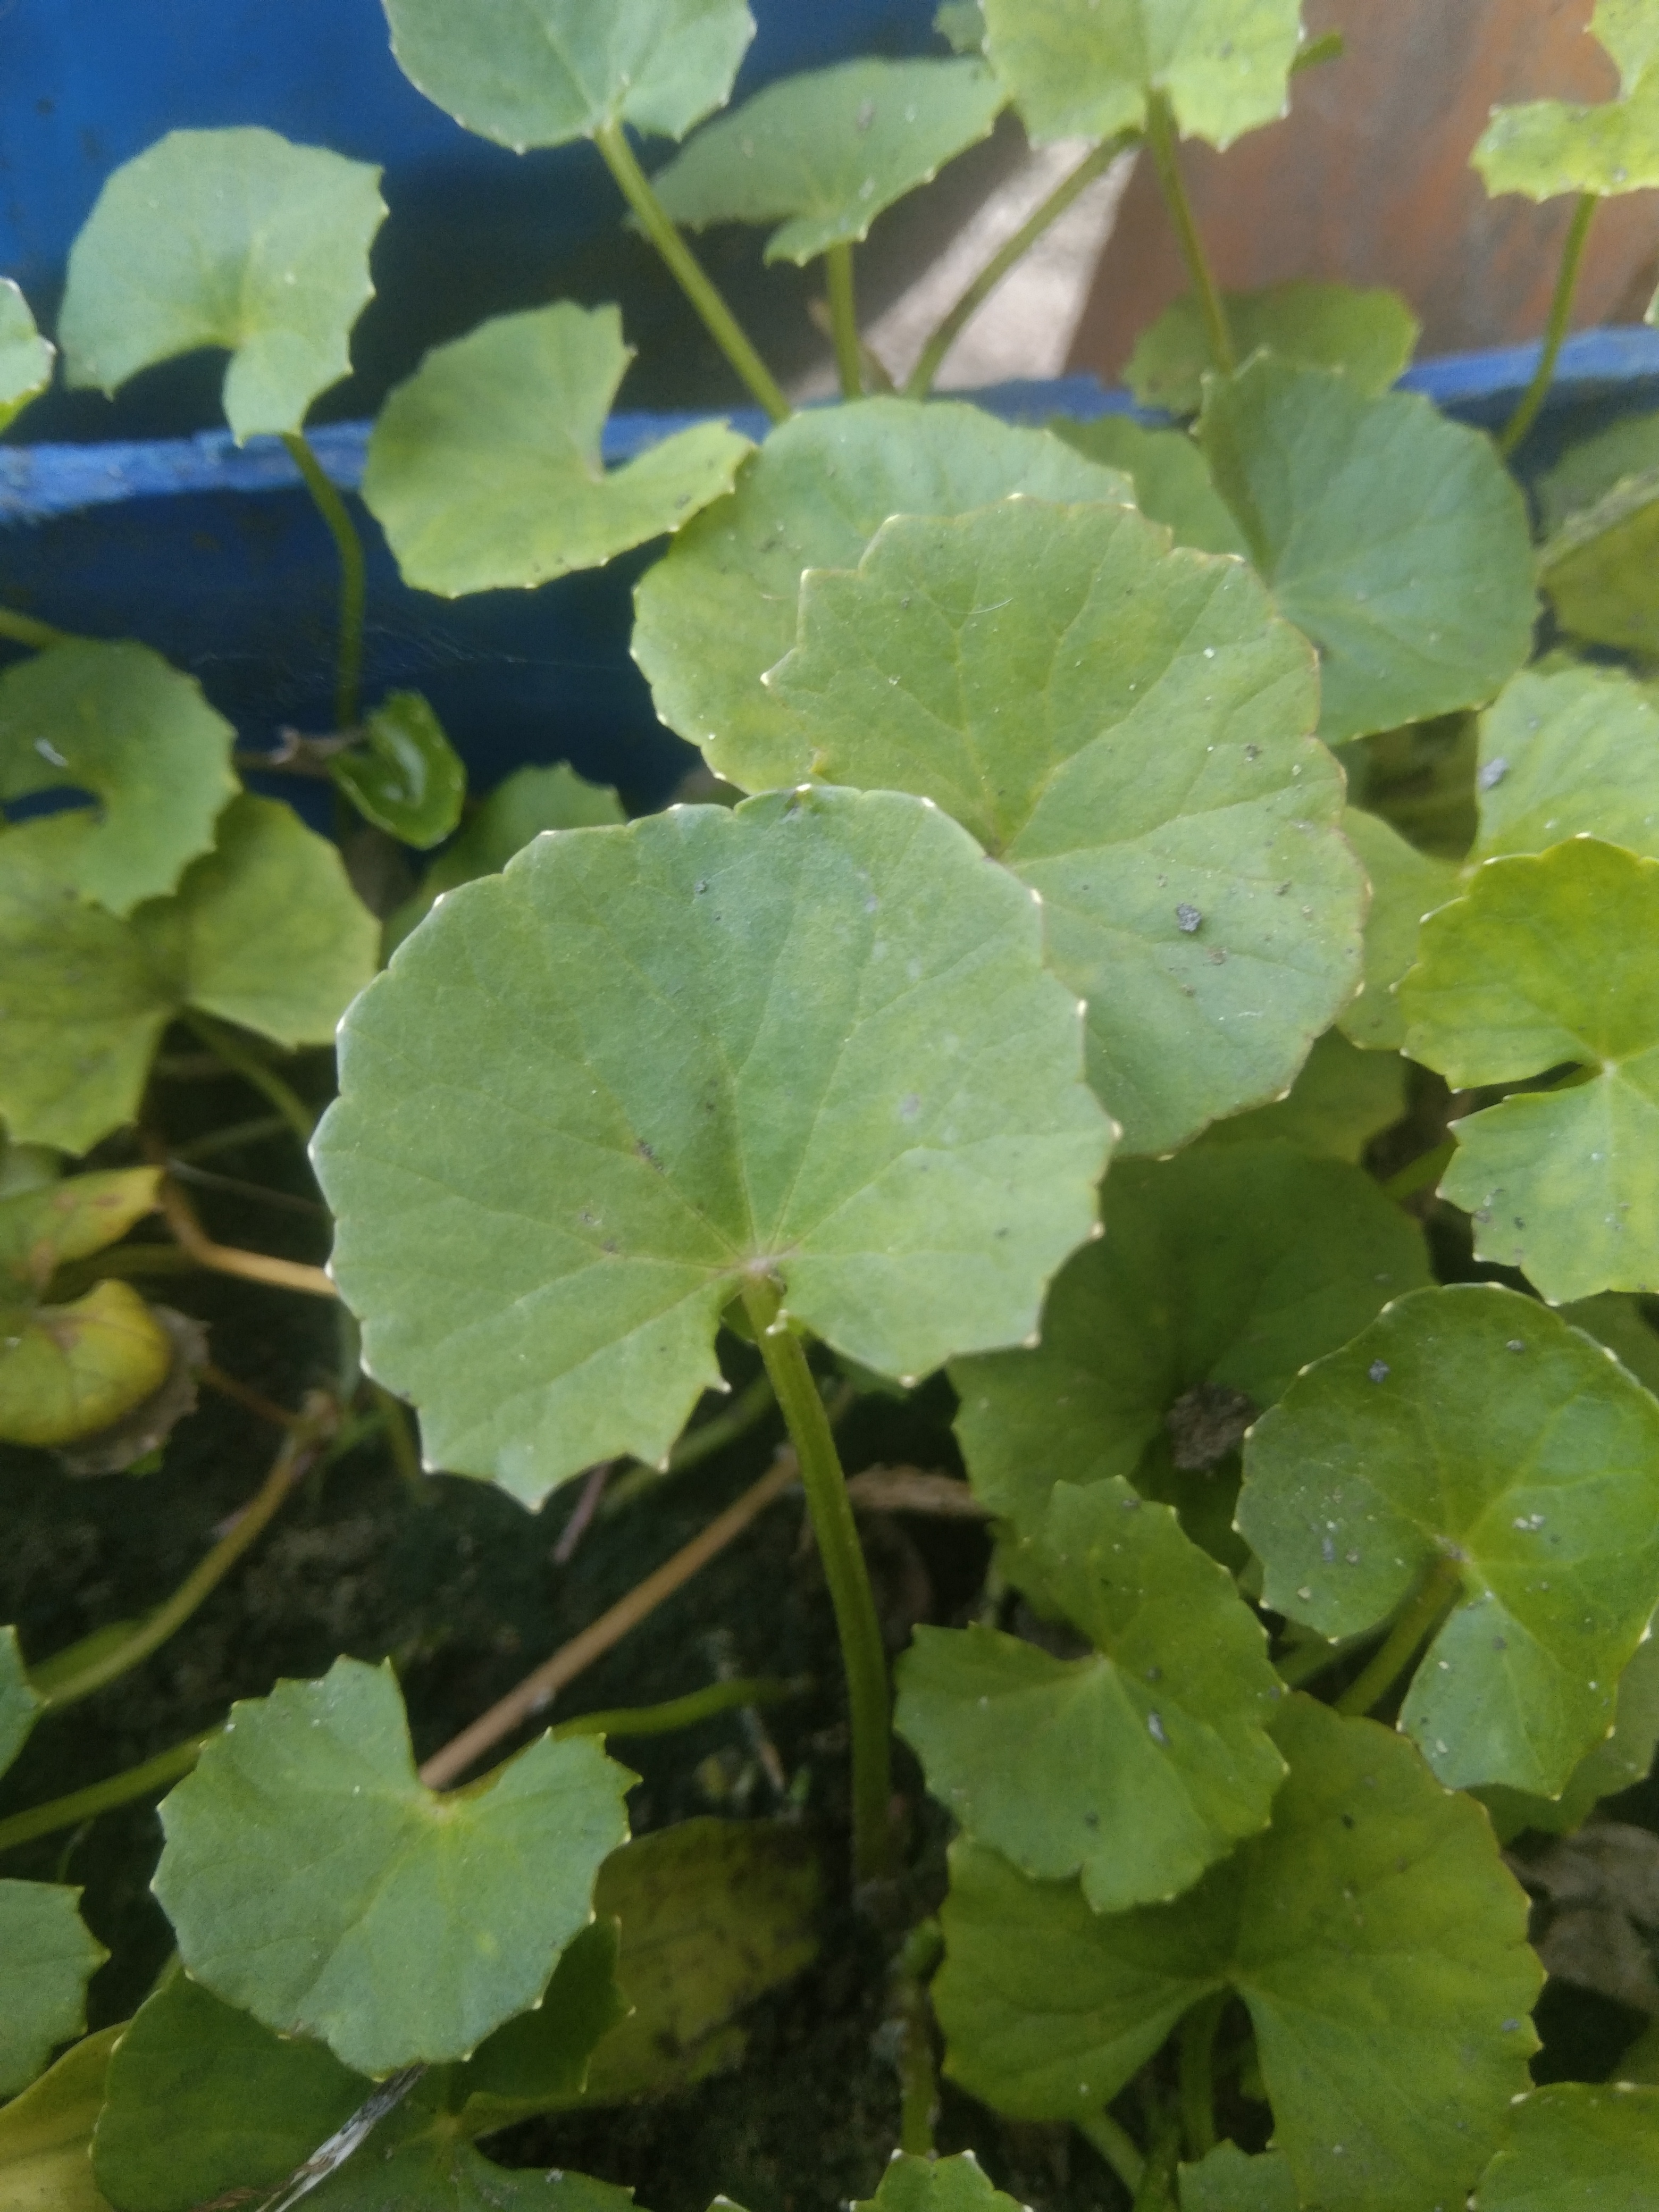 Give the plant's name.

thankuni
